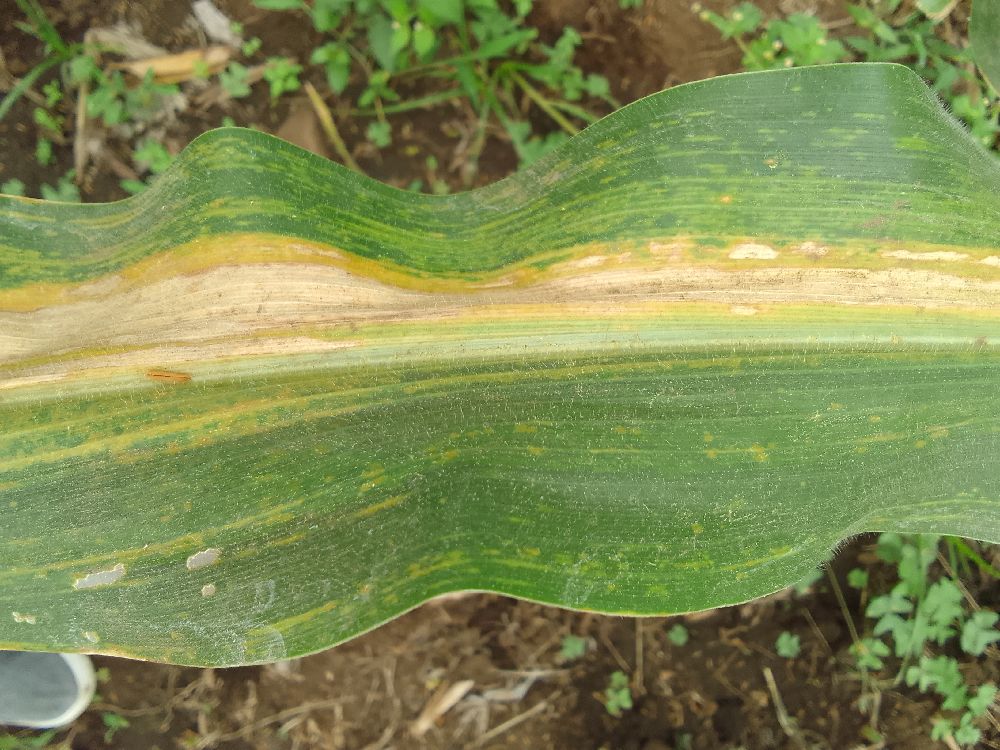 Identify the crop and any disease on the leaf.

maize, maize lethal necrosis
